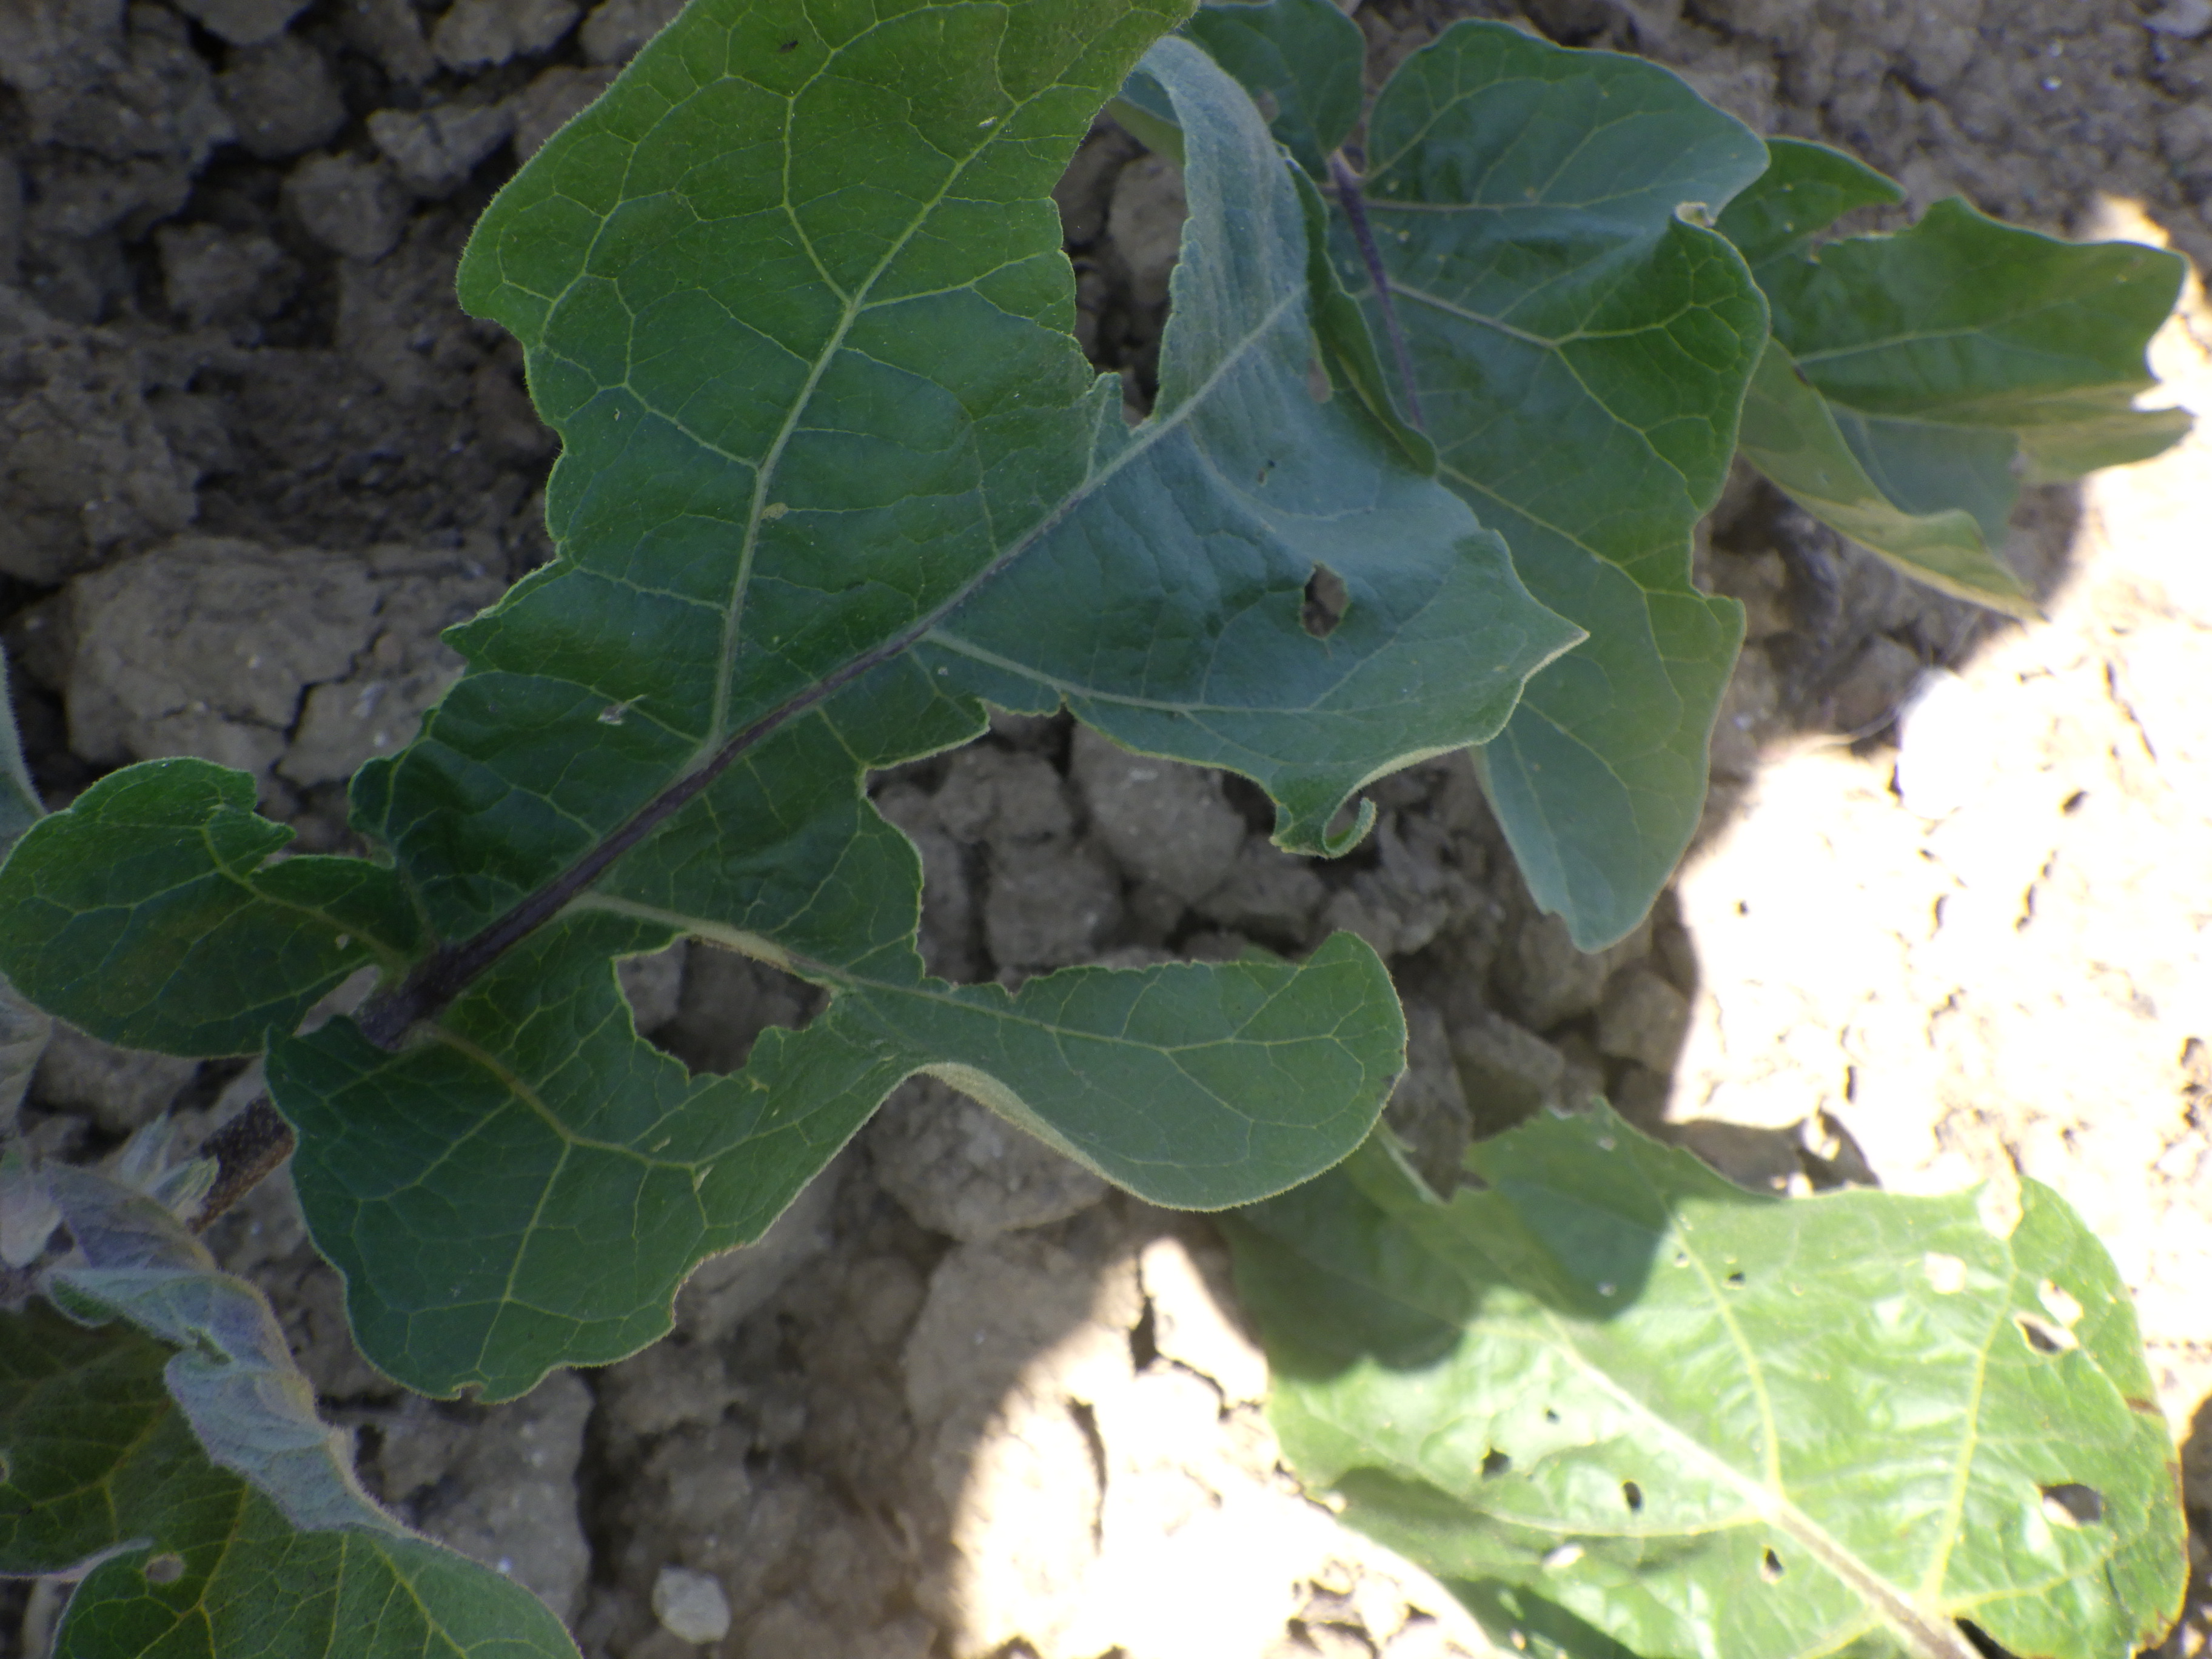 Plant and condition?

aubergine, colorado potato beetle, potassium deficiency
